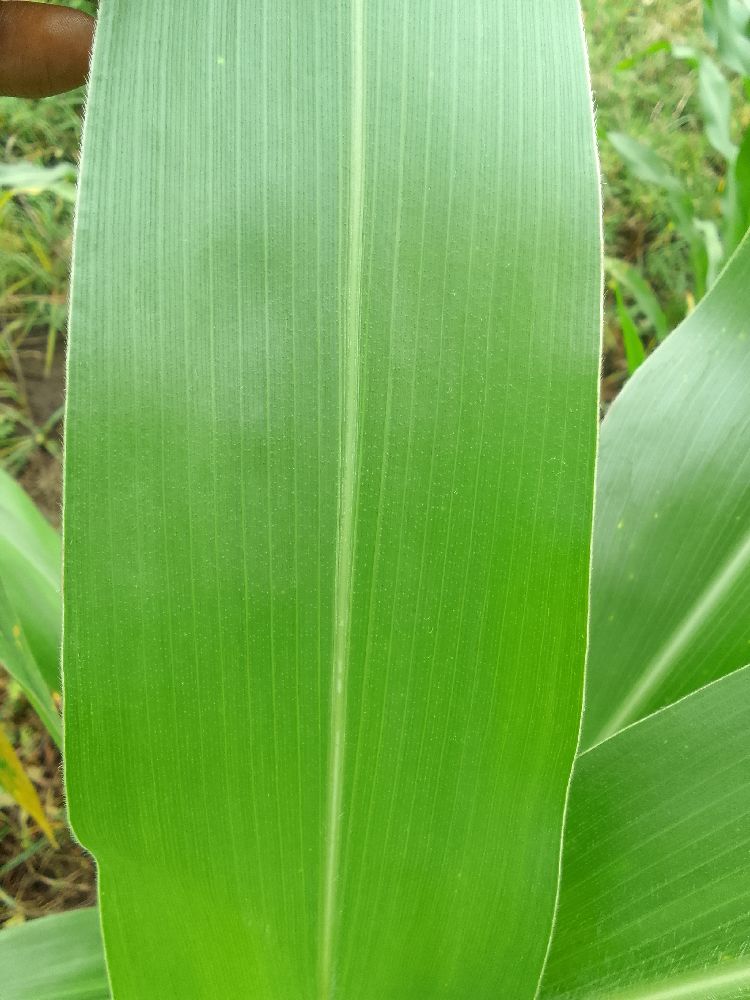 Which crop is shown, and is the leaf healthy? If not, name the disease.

maize, healthy
